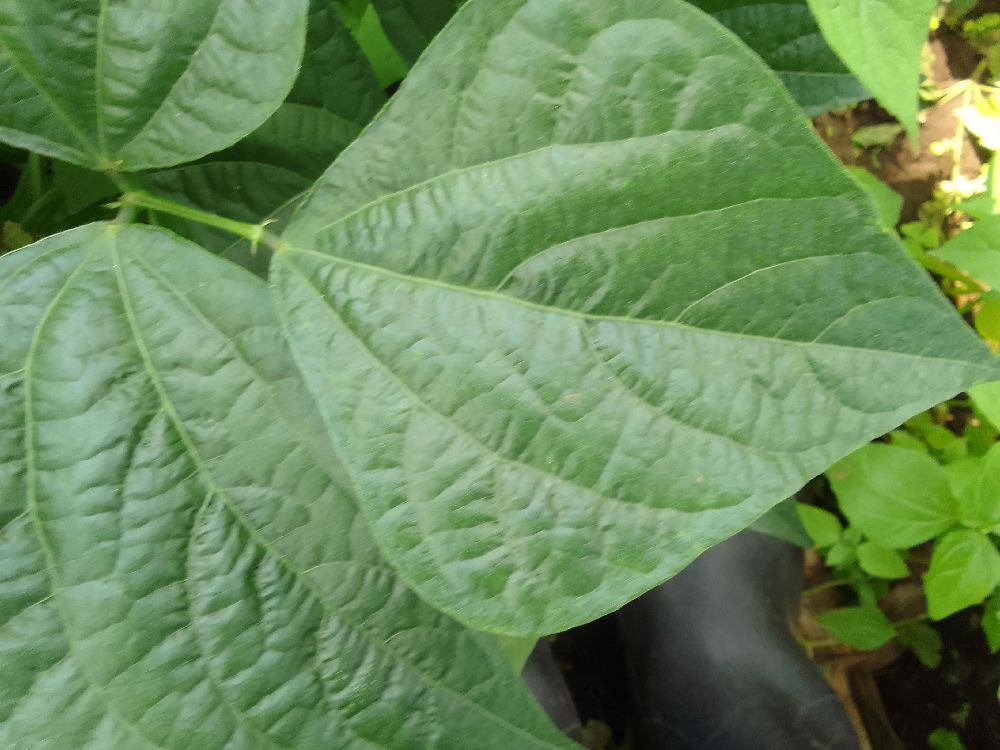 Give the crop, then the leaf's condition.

common bean, healthy
